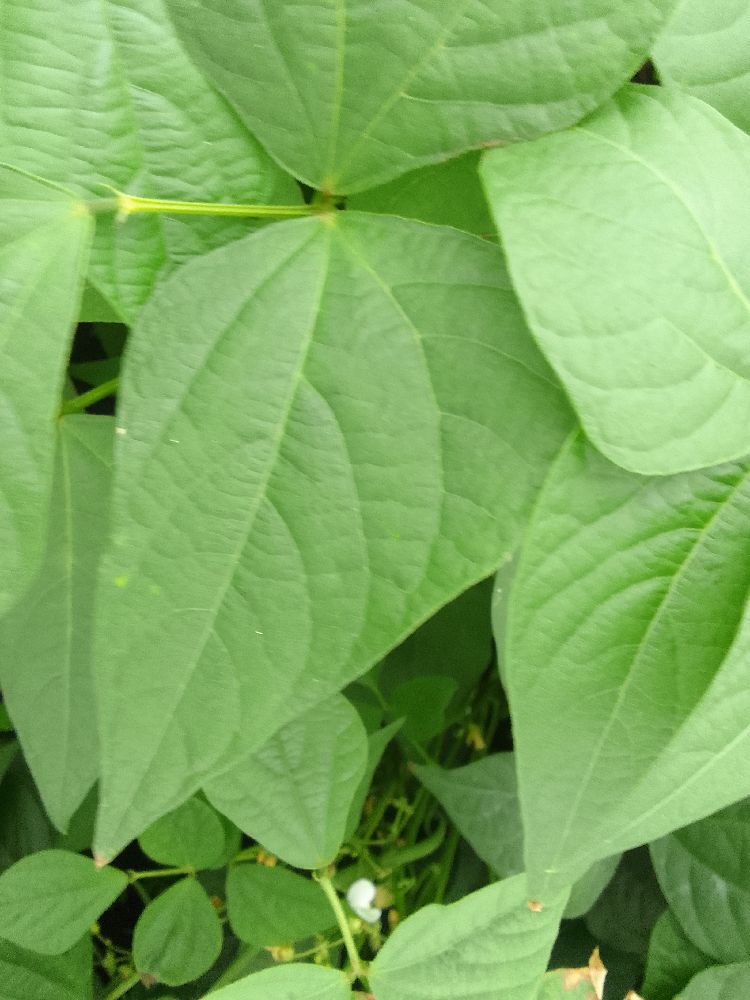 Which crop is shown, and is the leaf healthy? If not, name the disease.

common bean, healthy
